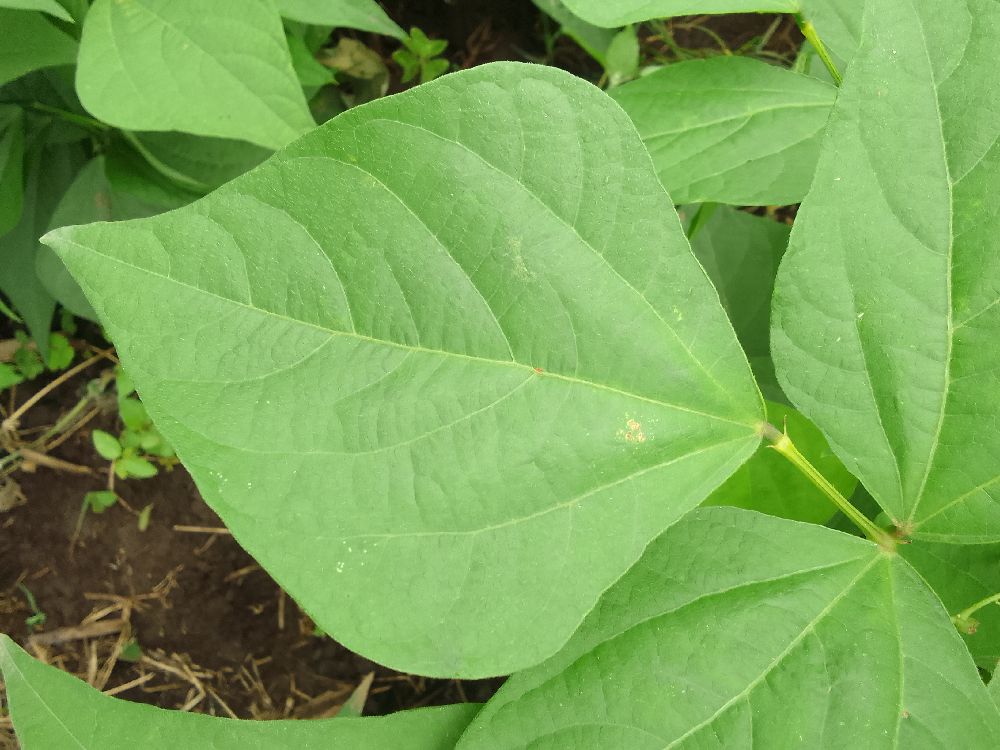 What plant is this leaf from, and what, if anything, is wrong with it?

common bean, healthy
